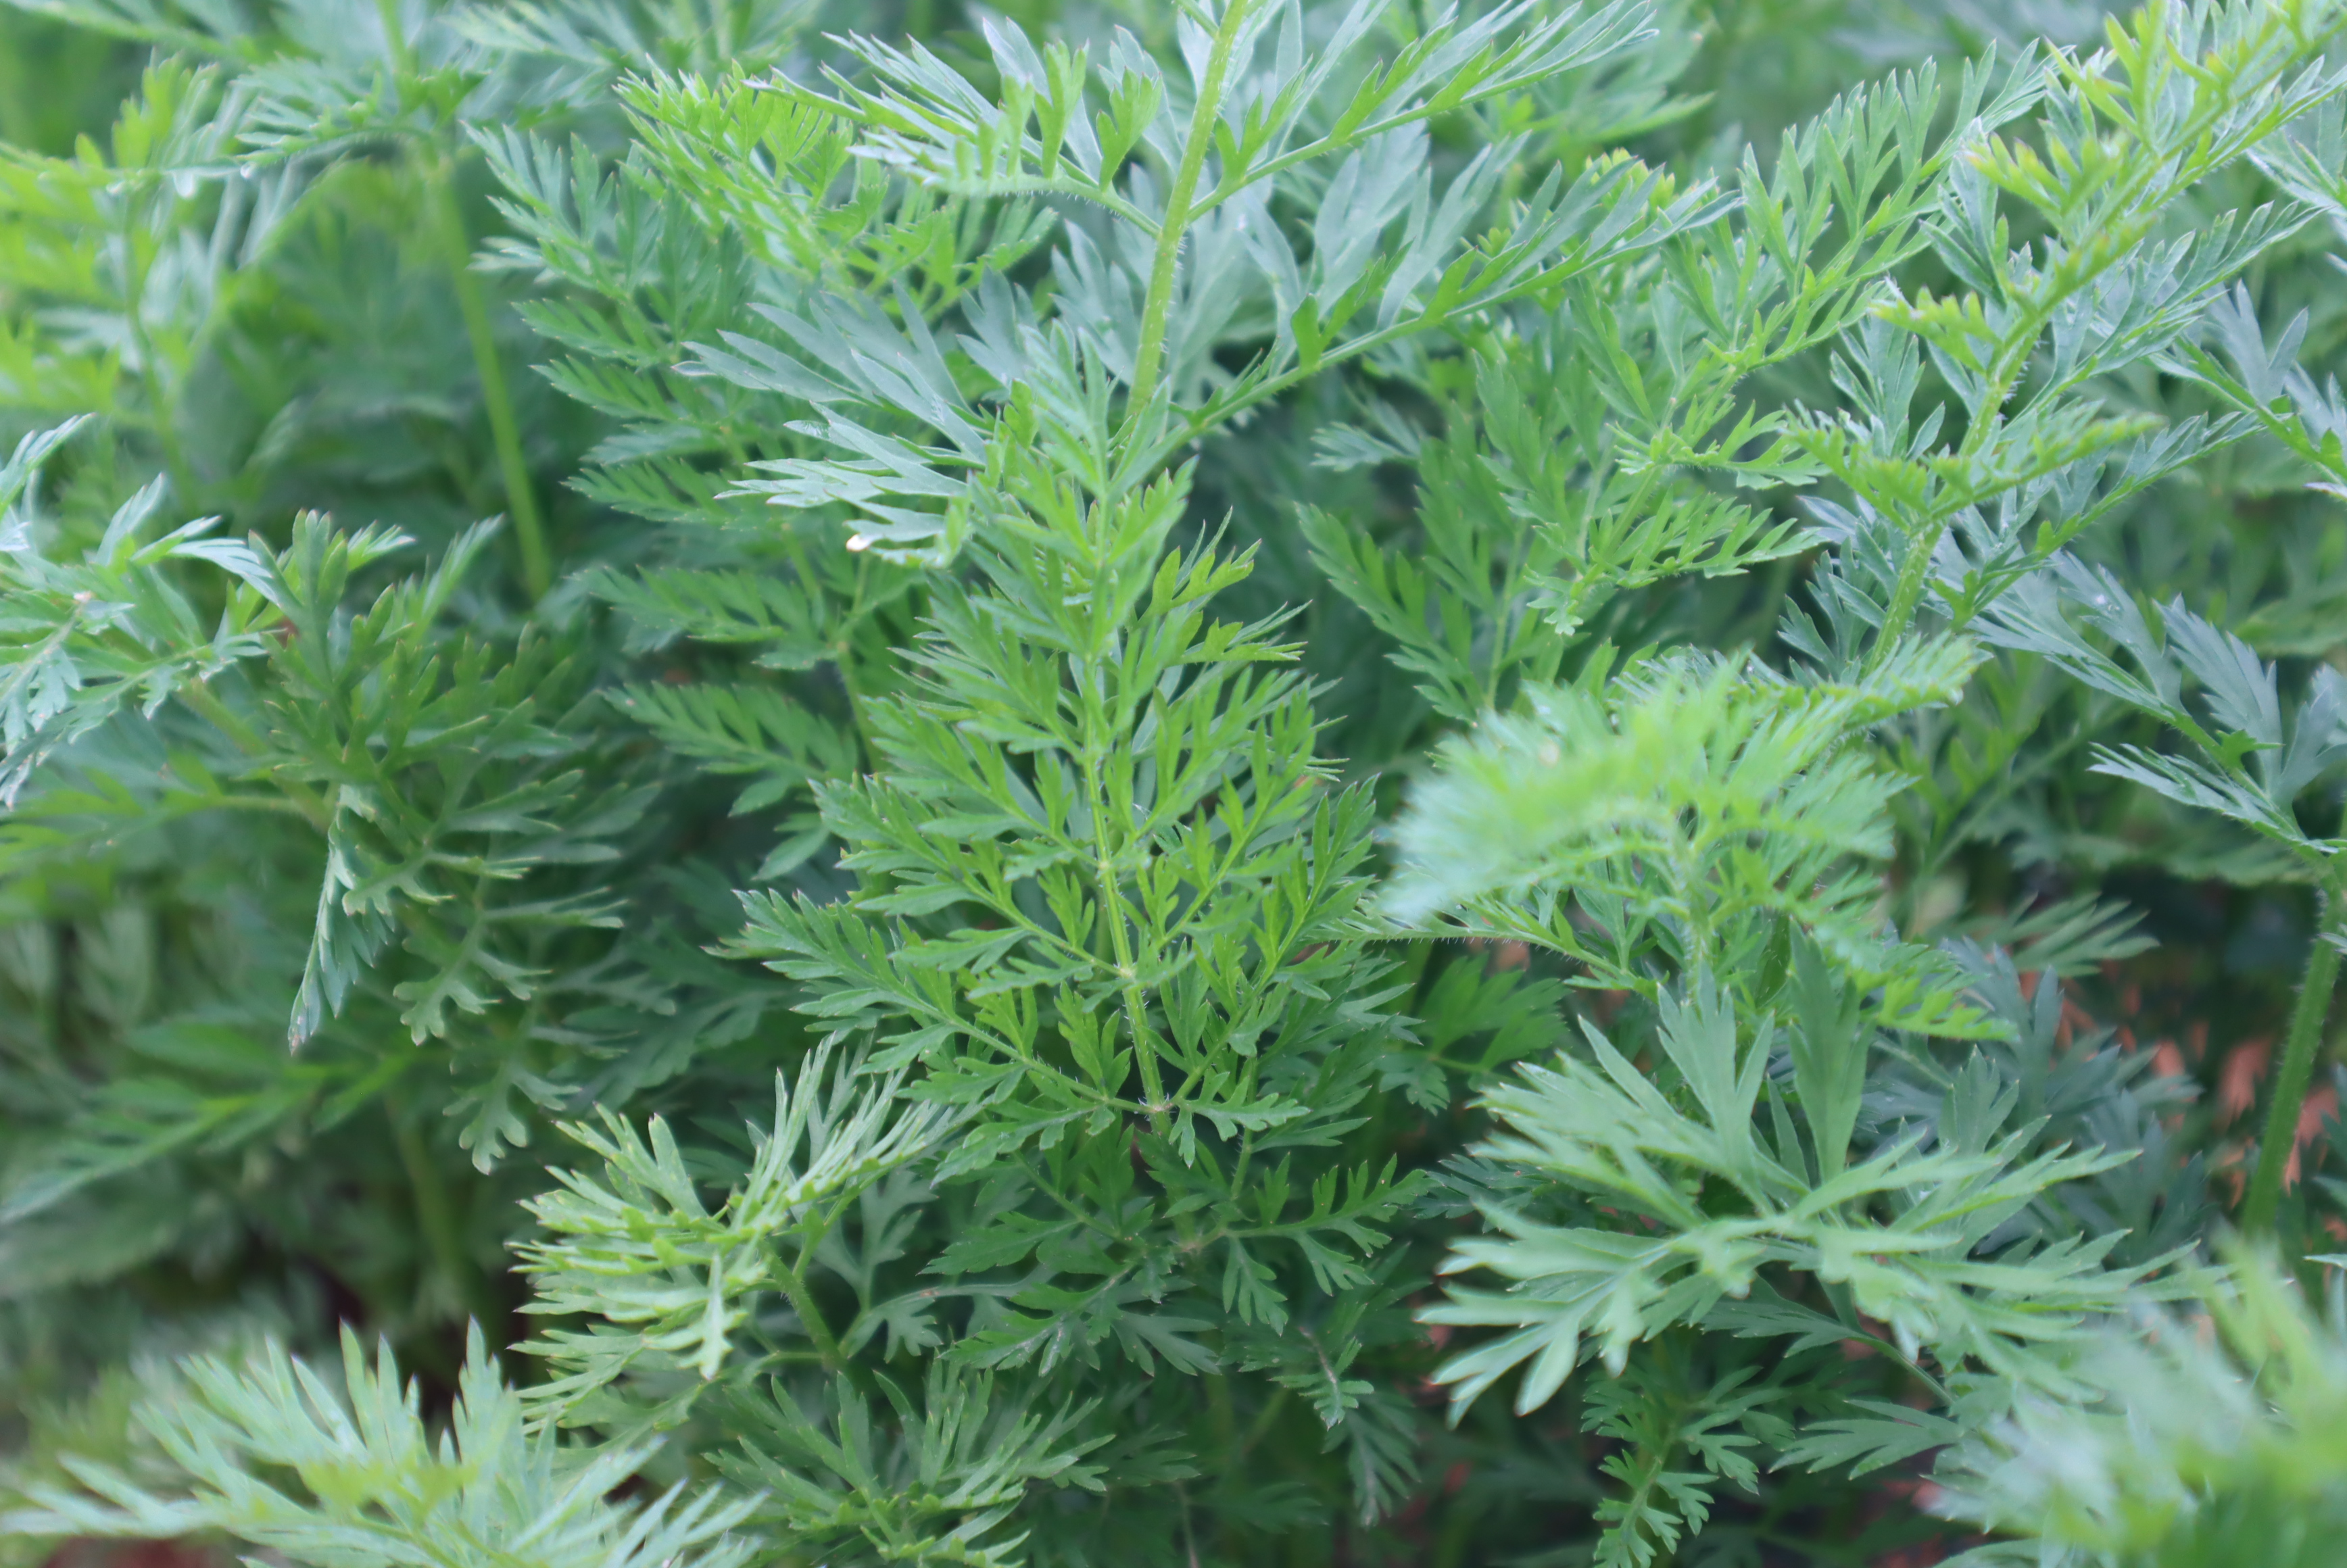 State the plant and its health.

carrot, alternaria
